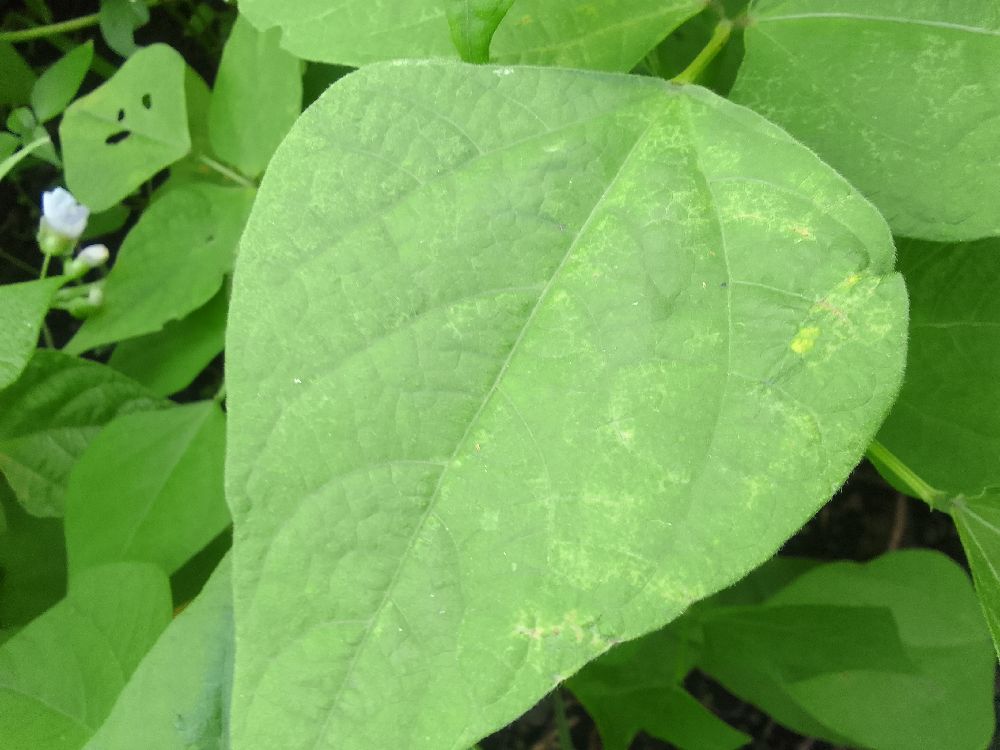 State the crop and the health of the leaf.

common bean, healthy
